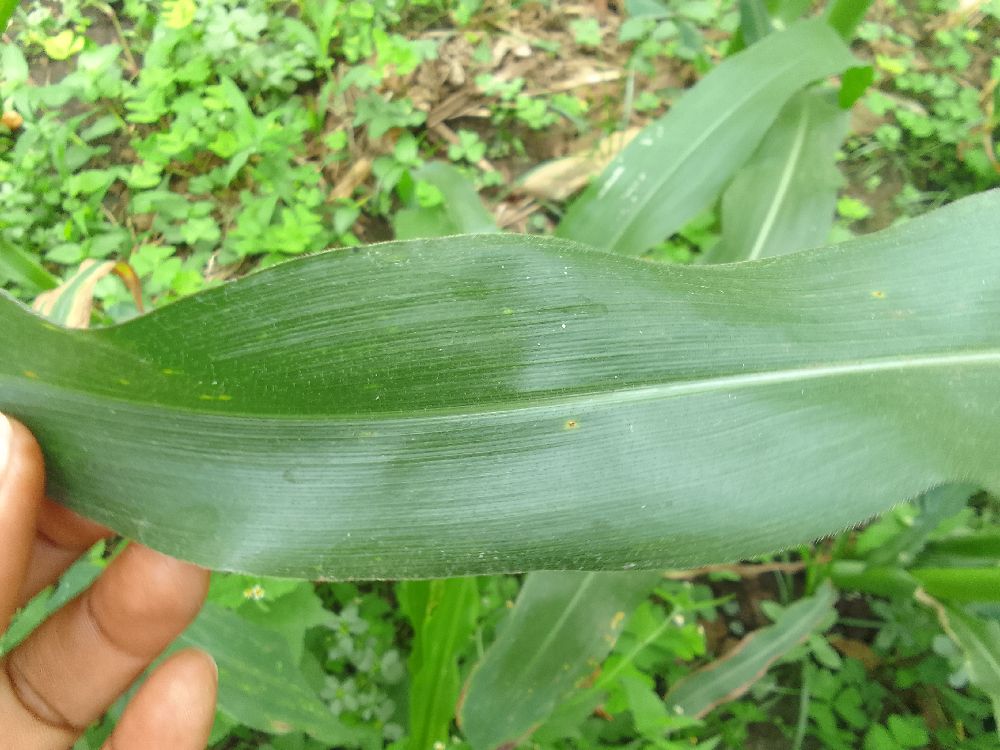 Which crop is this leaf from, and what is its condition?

maize, healthy
